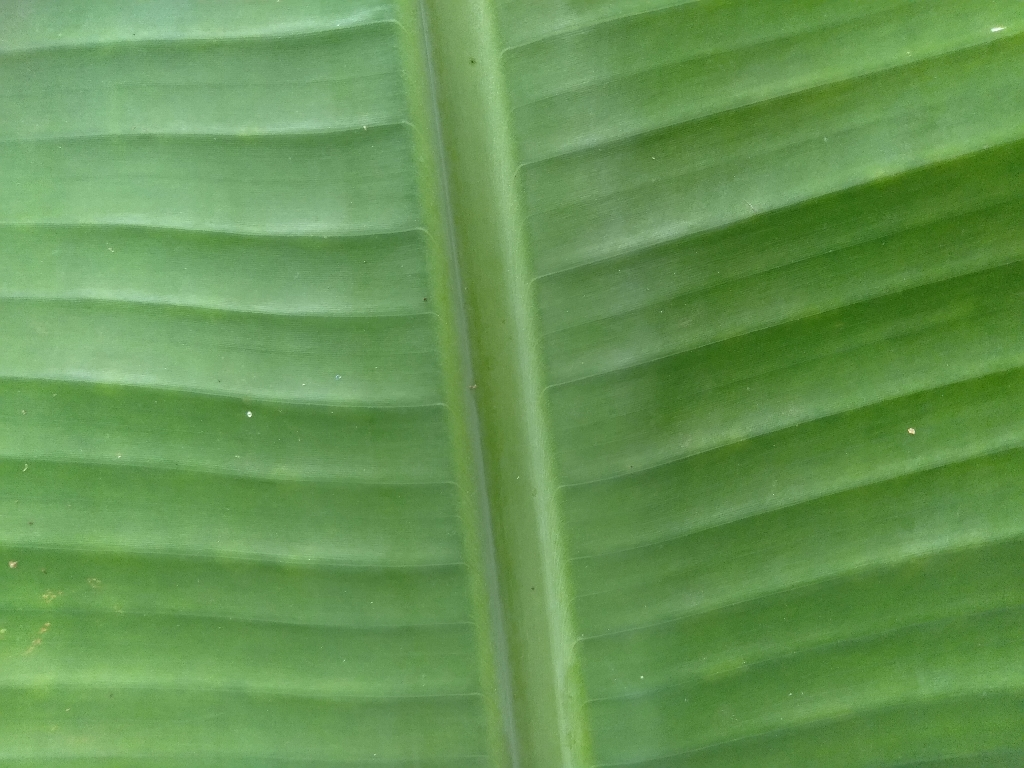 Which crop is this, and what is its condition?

banana, healthy
